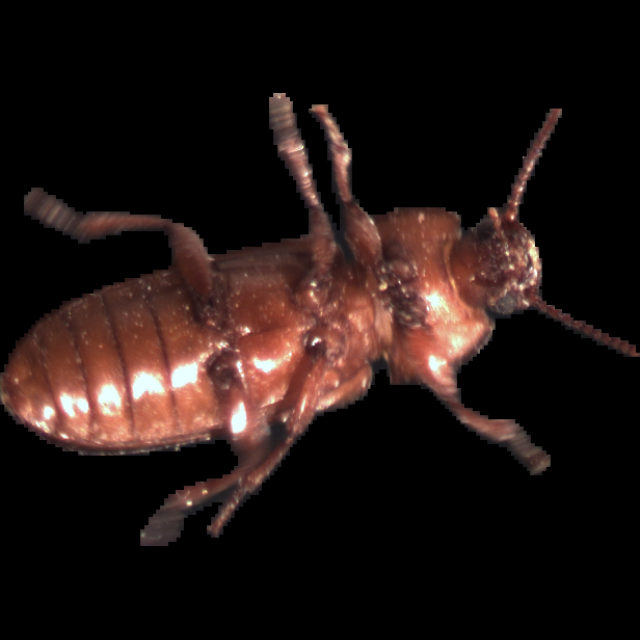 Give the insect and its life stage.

mealworm beetle
